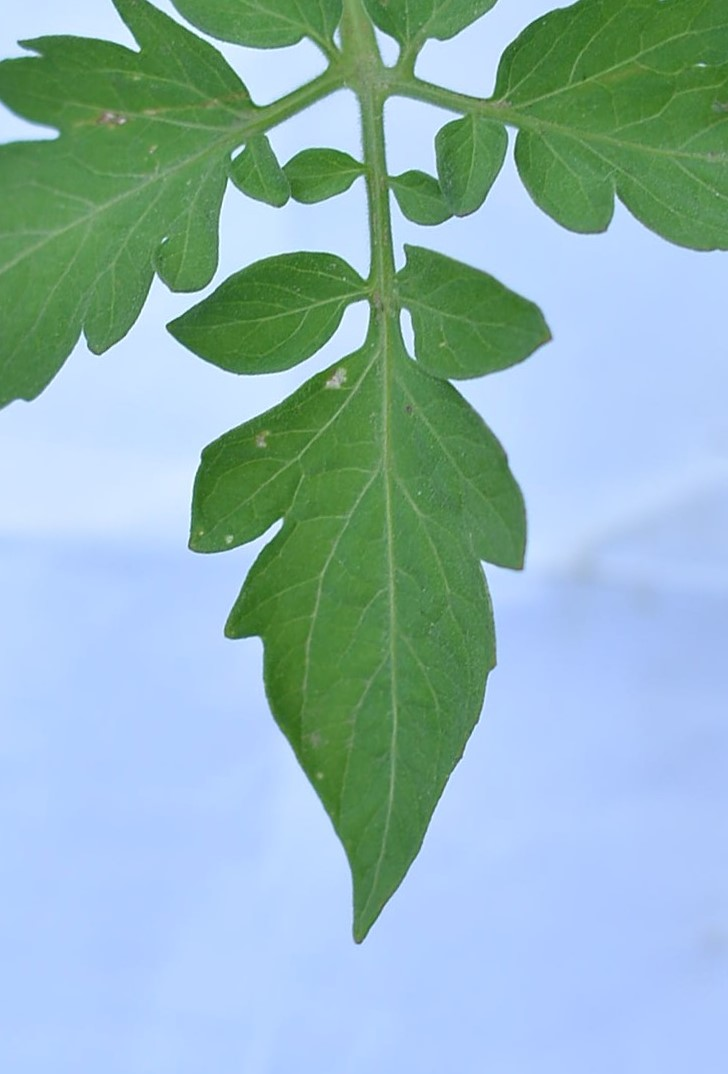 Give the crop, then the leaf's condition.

tomato, healthy
